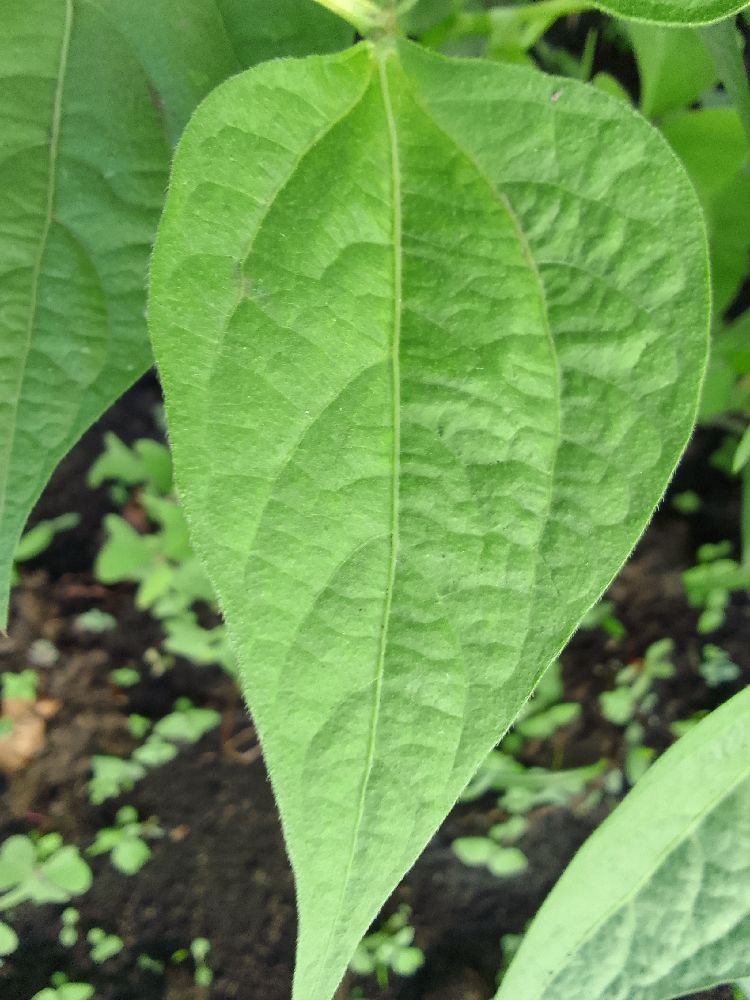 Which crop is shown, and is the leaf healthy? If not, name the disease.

common bean, healthy
